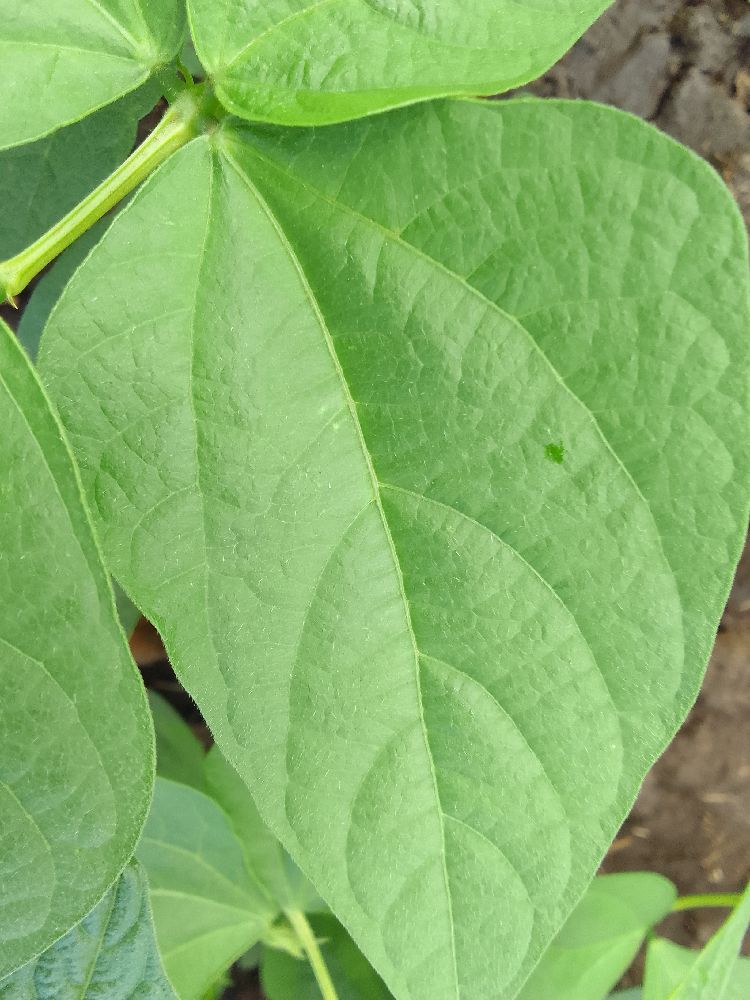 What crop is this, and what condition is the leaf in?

common bean, healthy
